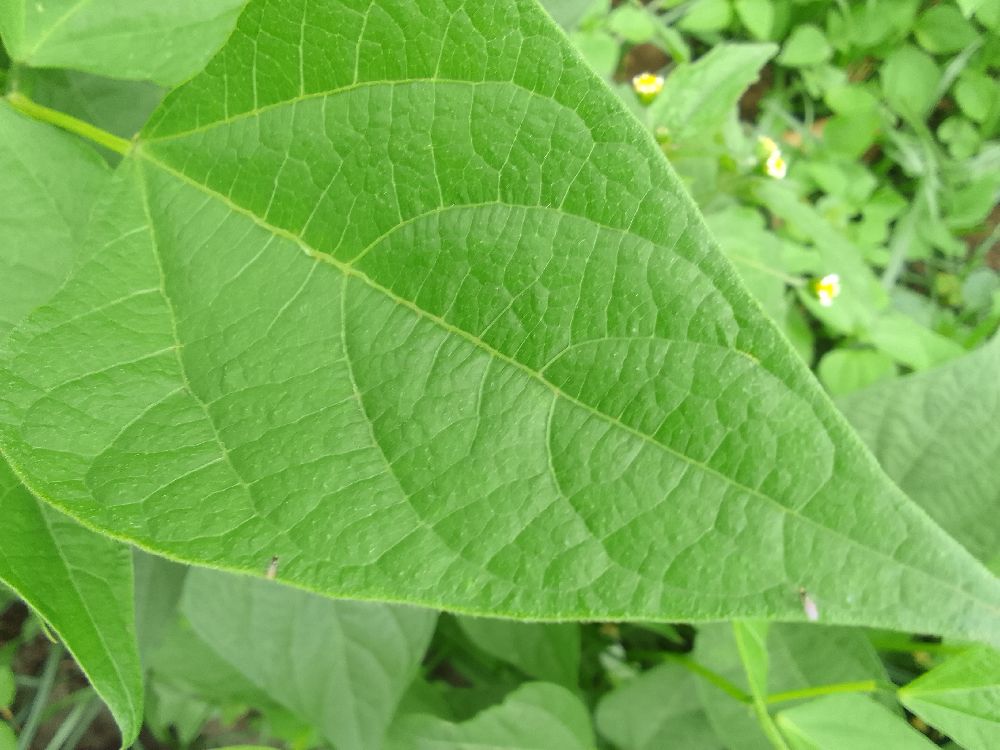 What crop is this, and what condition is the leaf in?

common bean, healthy
